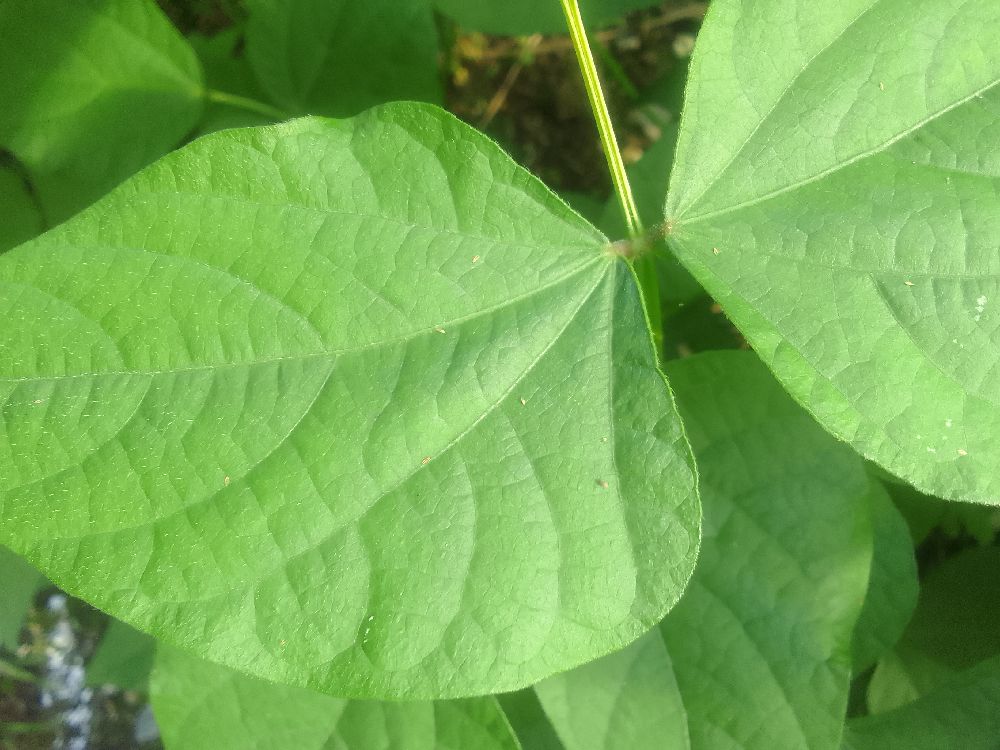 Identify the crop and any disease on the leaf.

common bean, healthy
